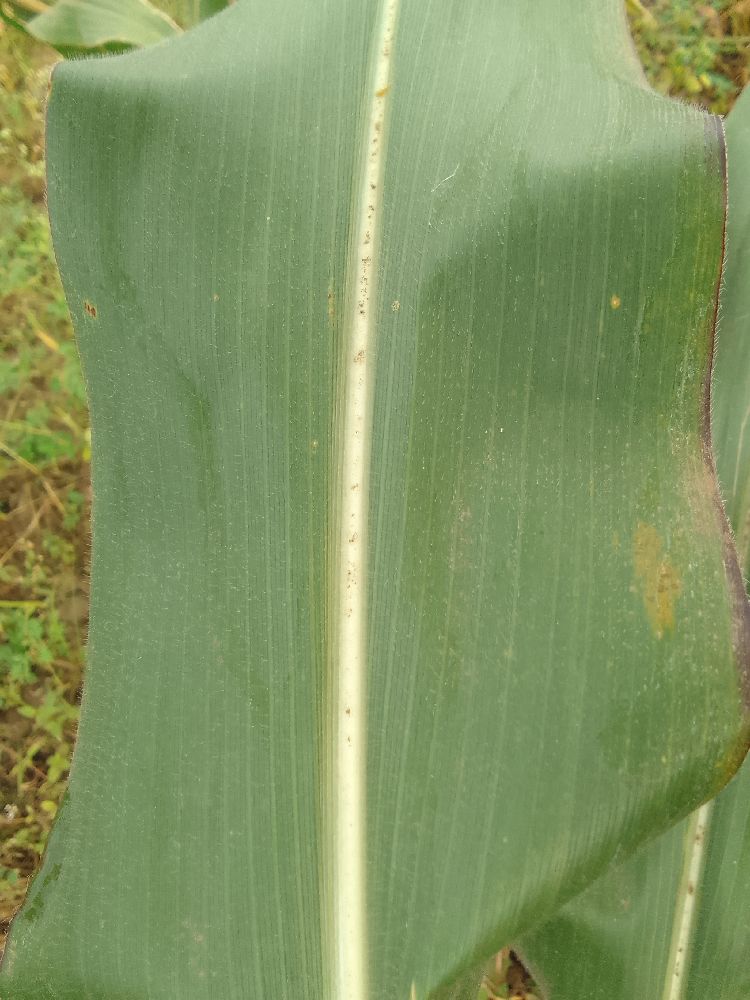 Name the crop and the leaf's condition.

maize, healthy
